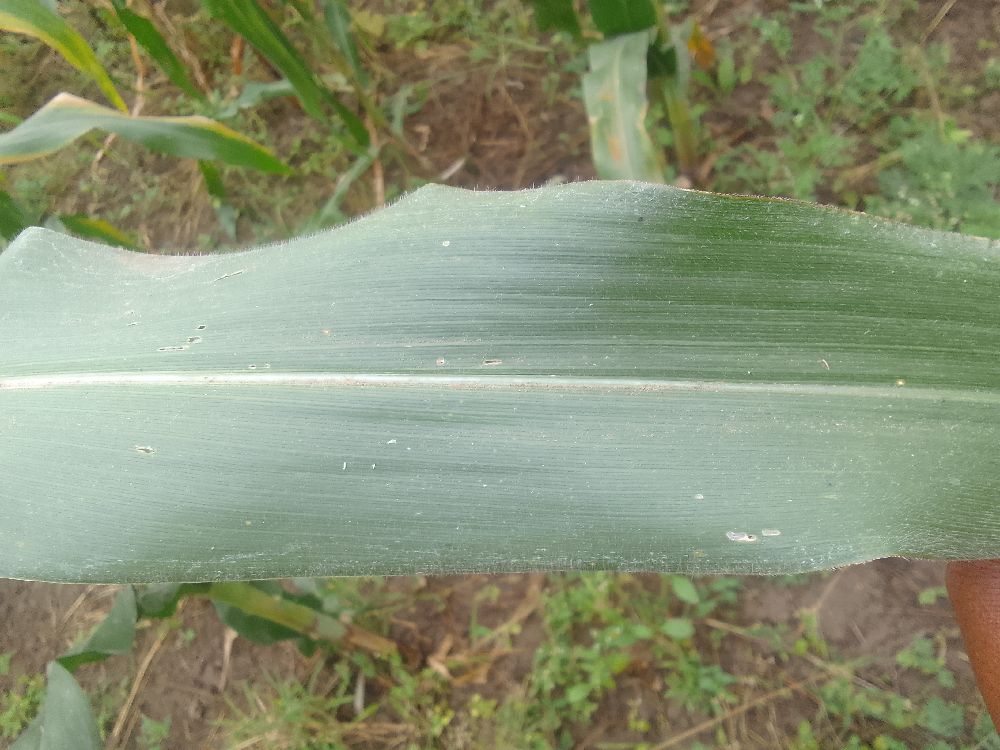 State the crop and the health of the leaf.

maize, healthy
